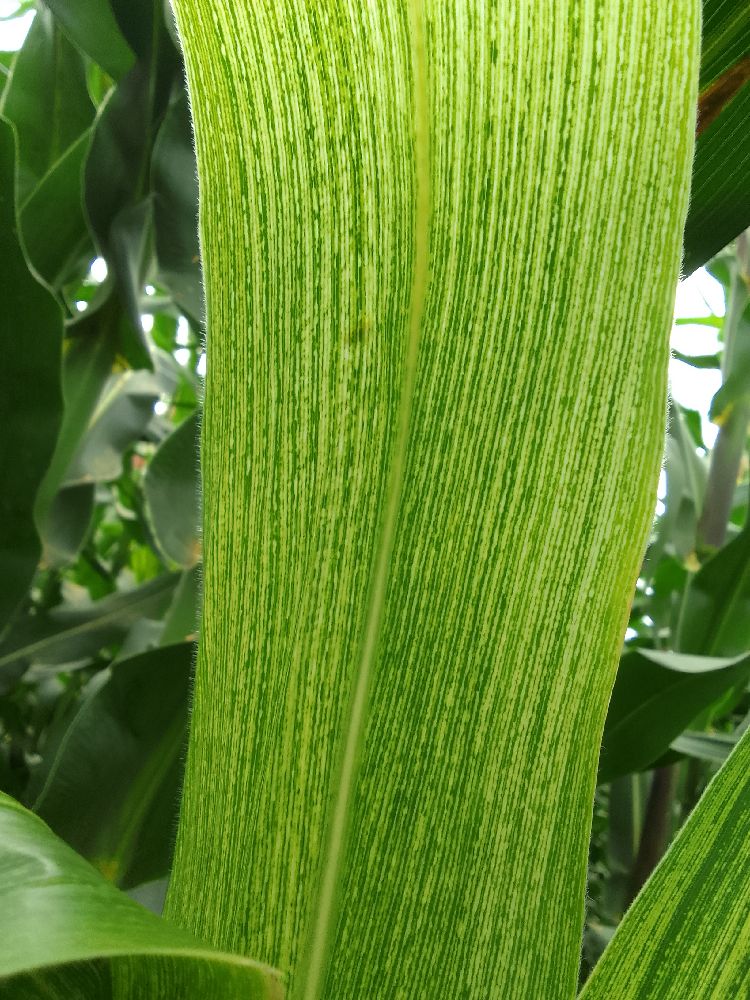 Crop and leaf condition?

maize, maize streak virus
